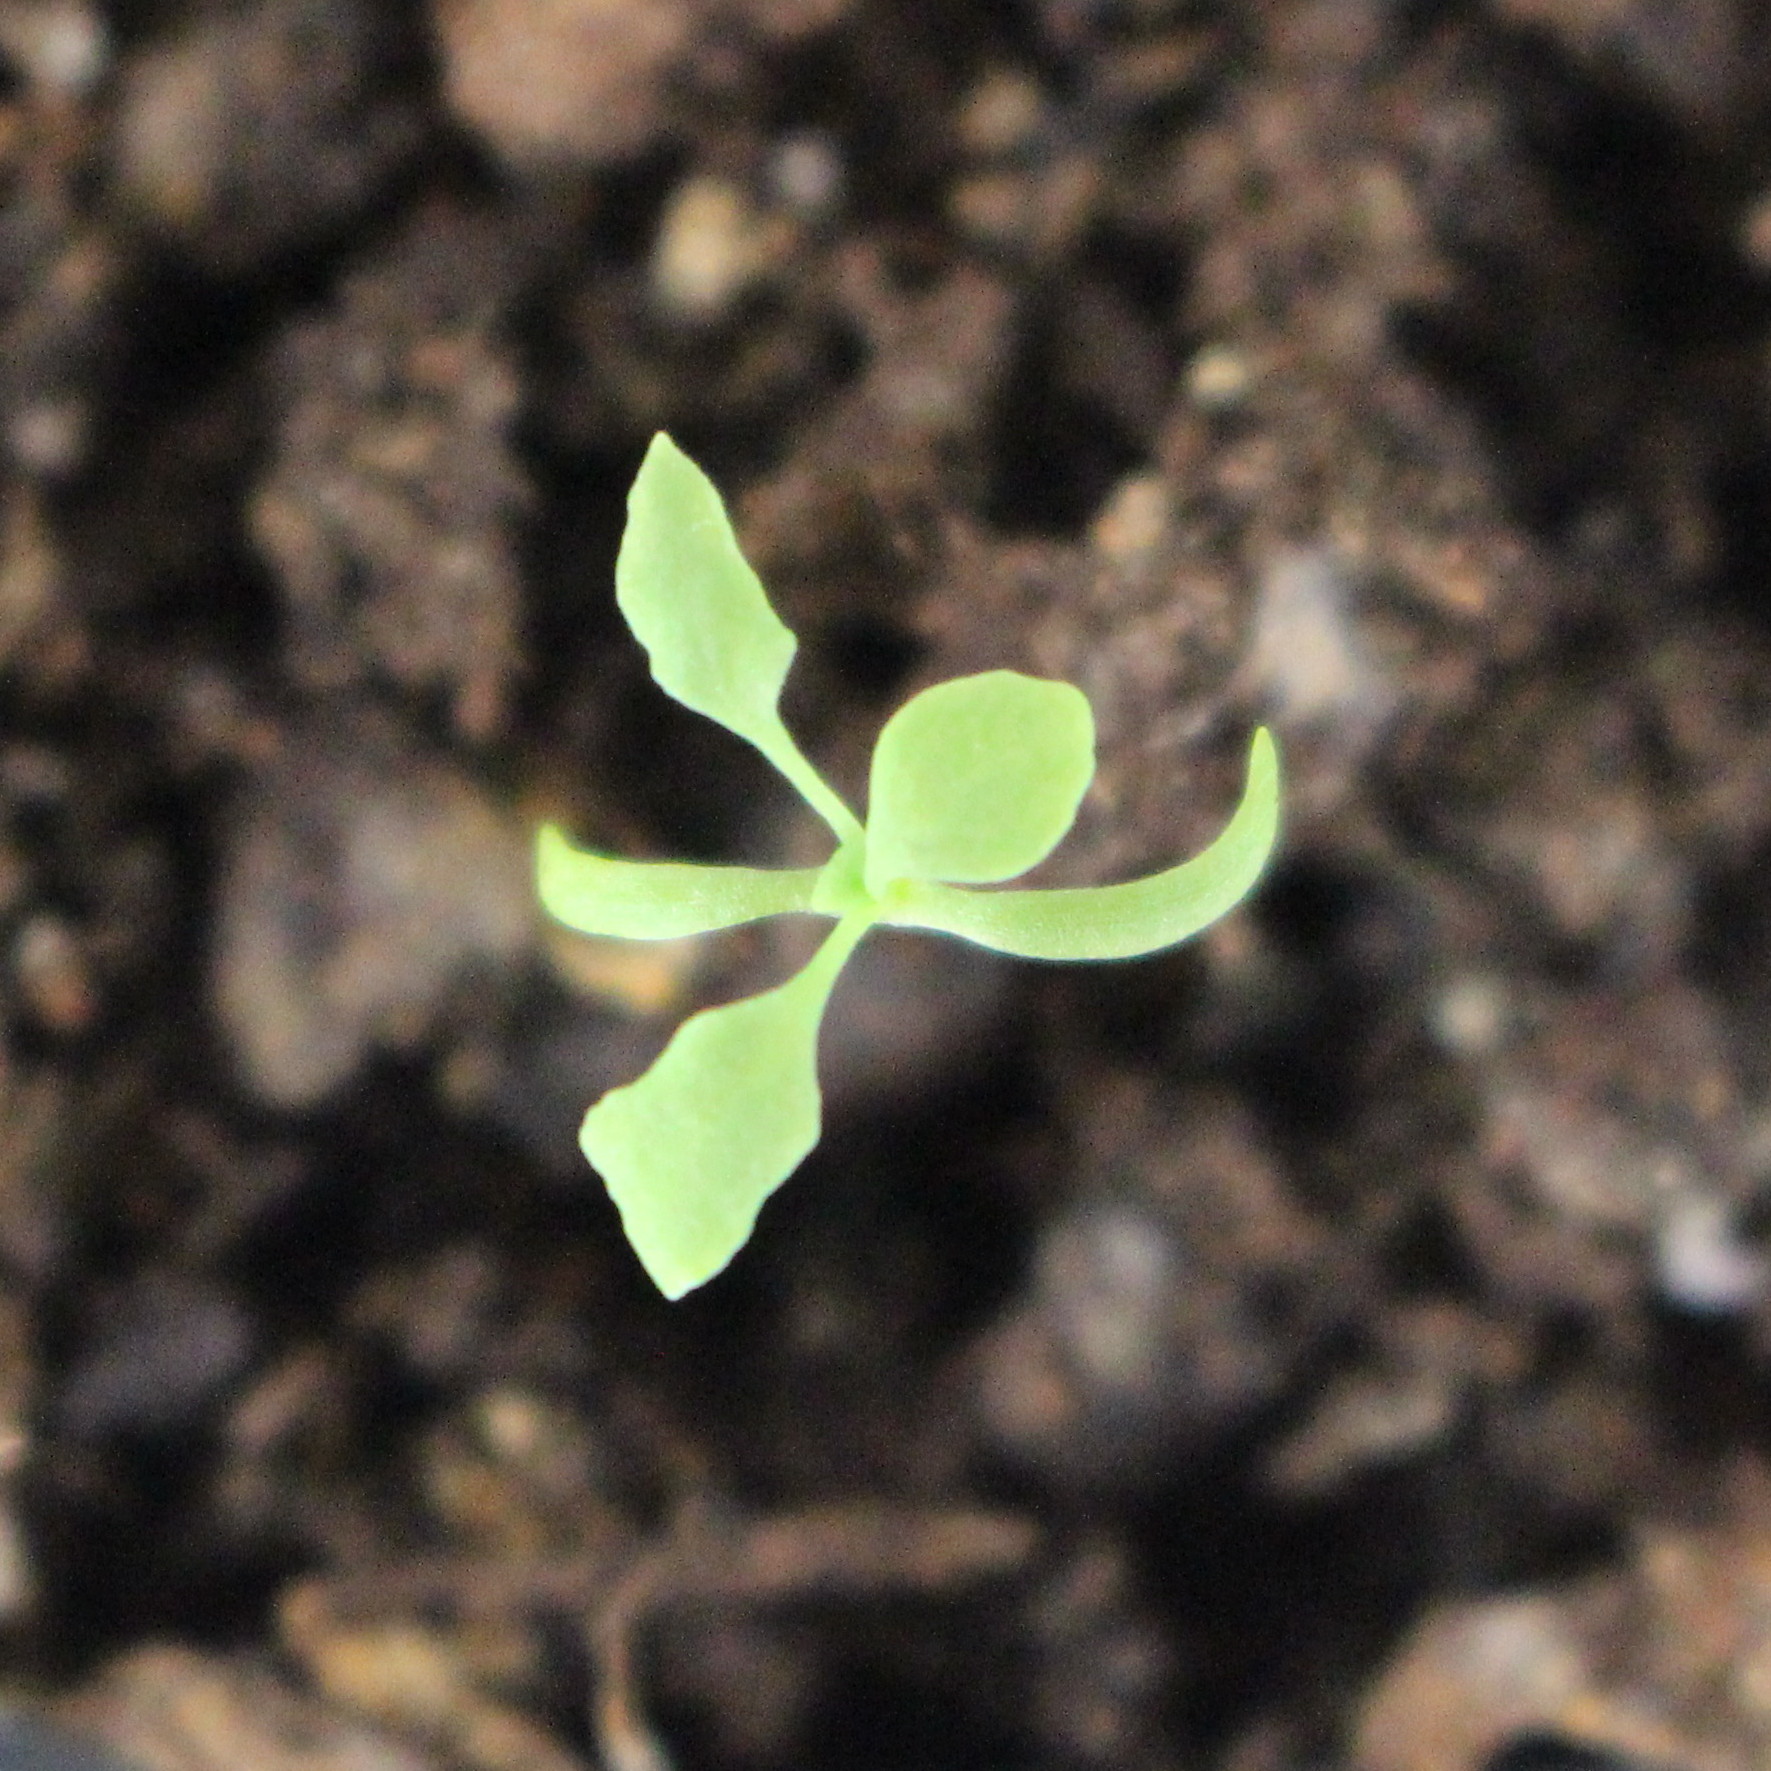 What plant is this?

Papaver rhoeas
